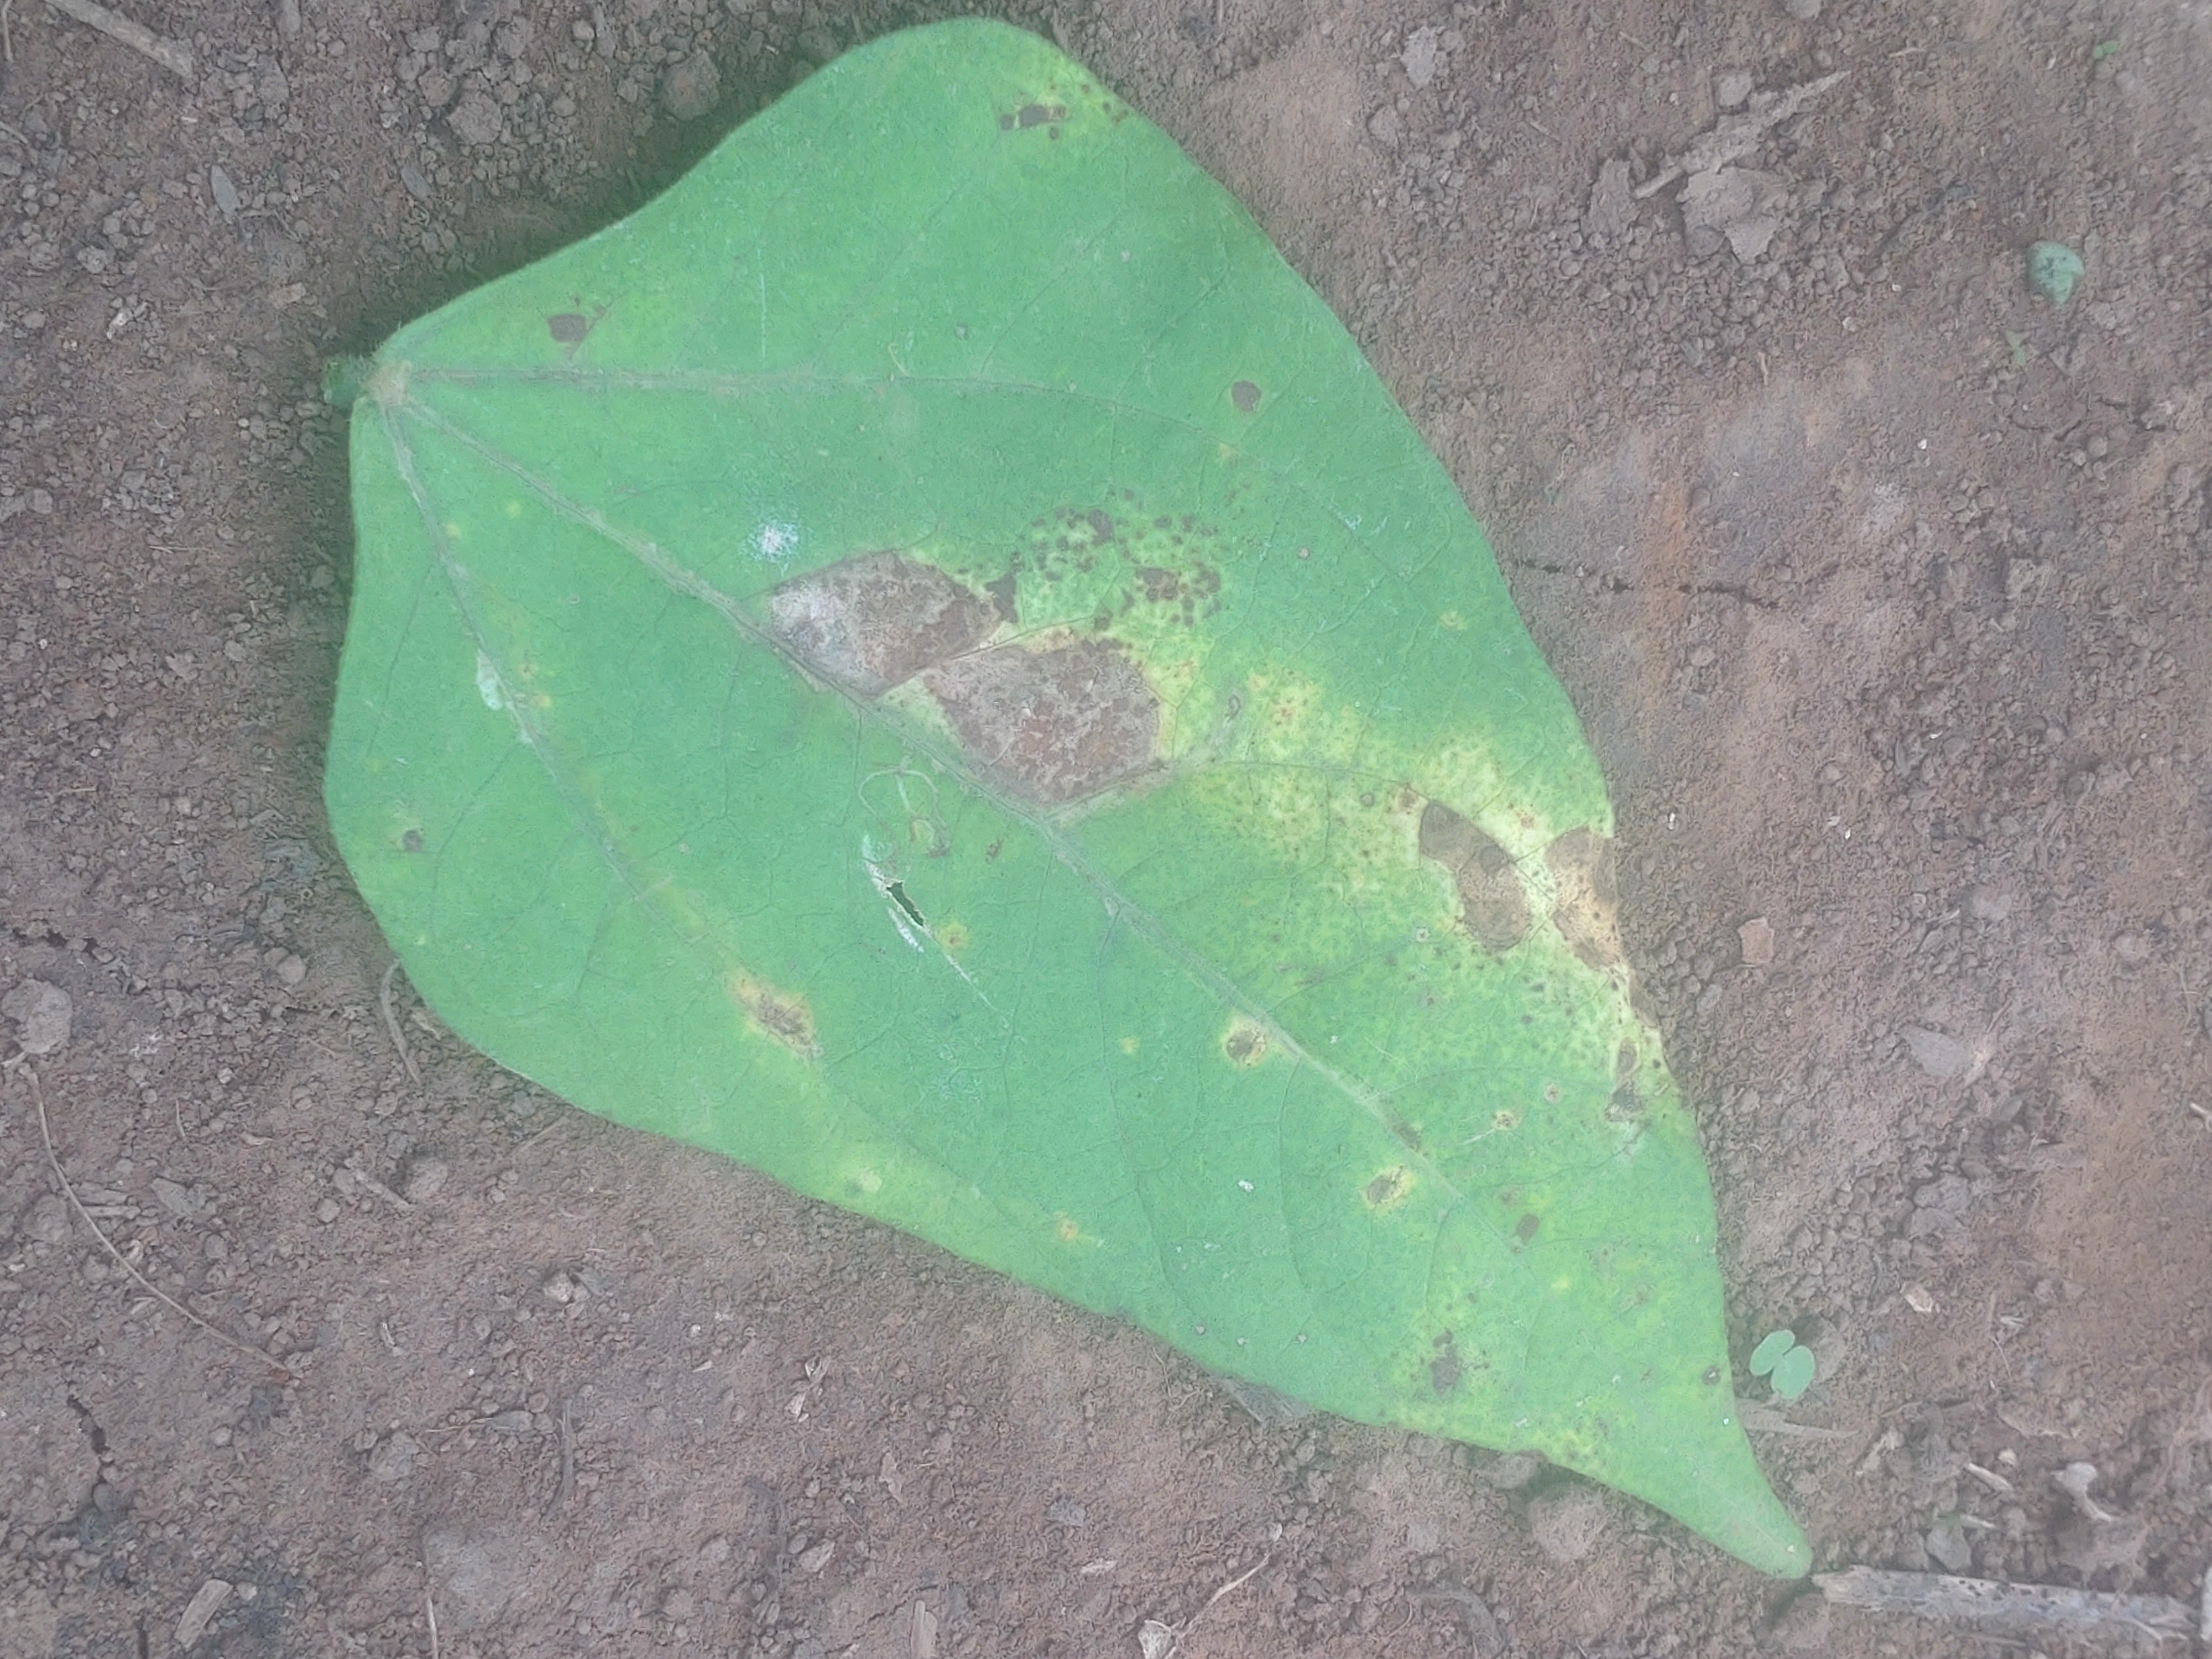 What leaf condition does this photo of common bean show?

rust
